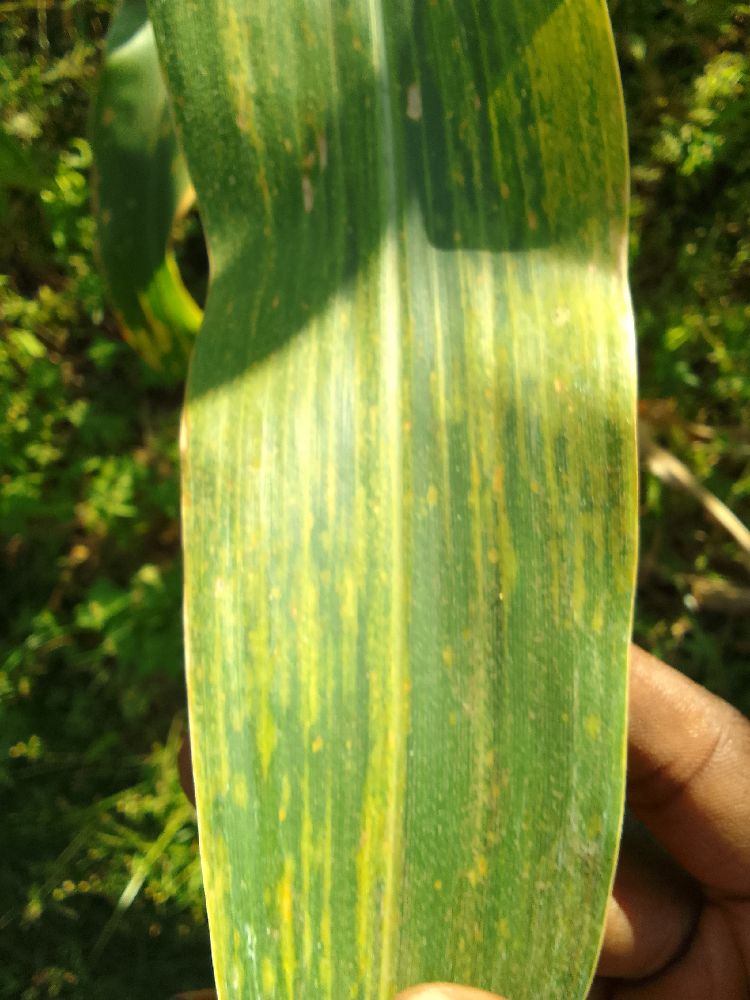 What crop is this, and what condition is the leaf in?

maize, maize lethal necrosis
